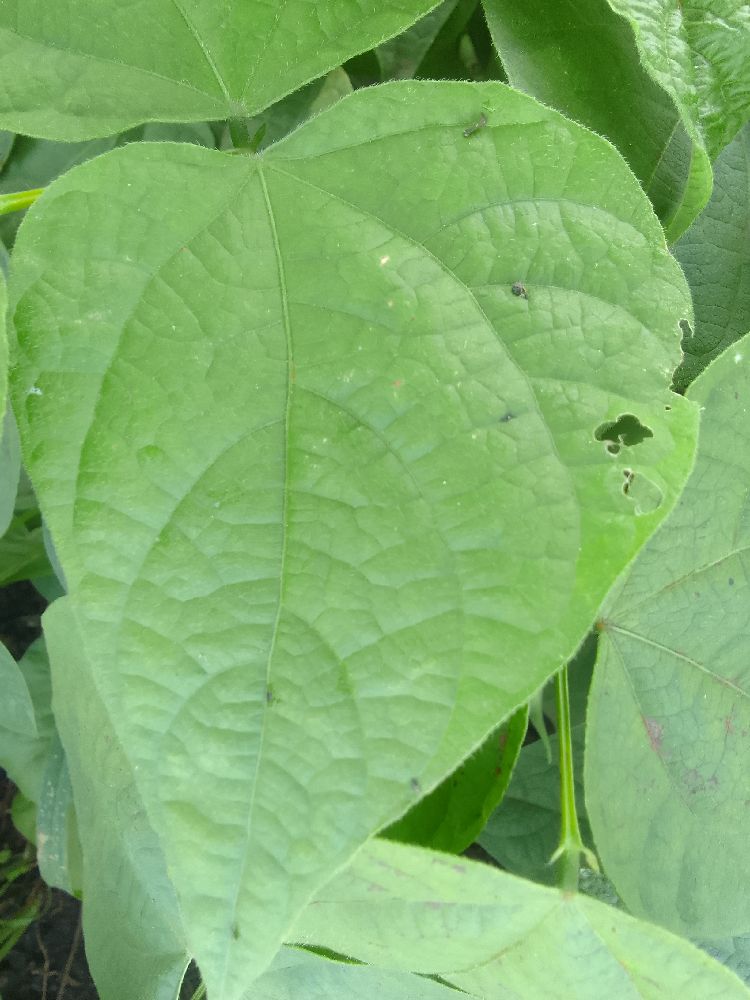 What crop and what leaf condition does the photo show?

common bean, healthy
